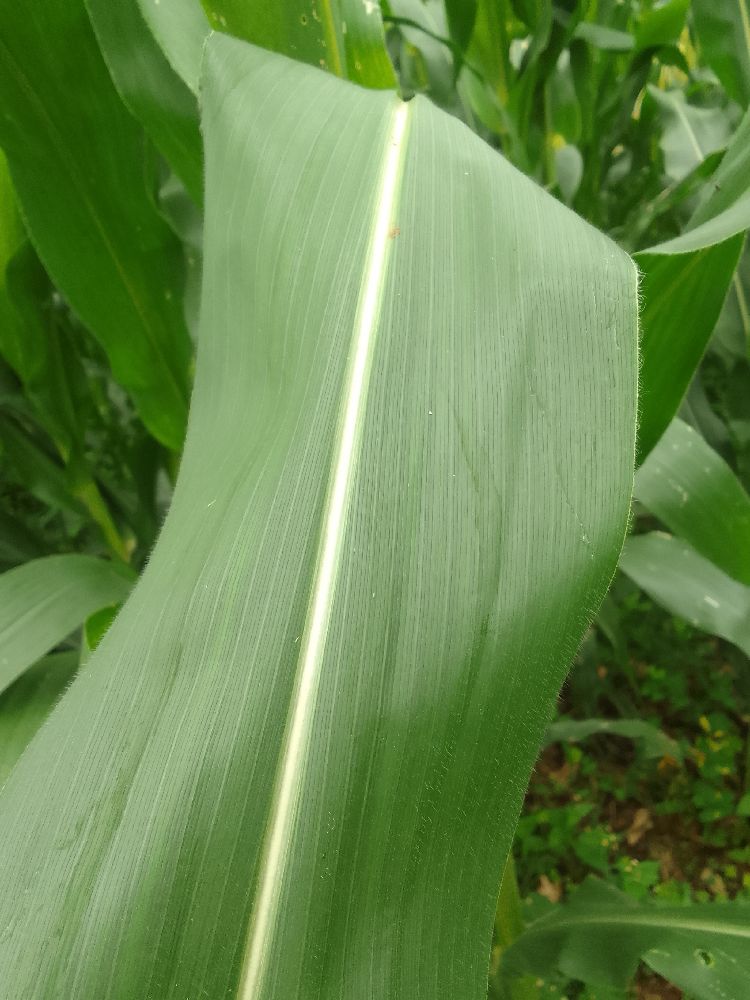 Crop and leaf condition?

maize, healthy
